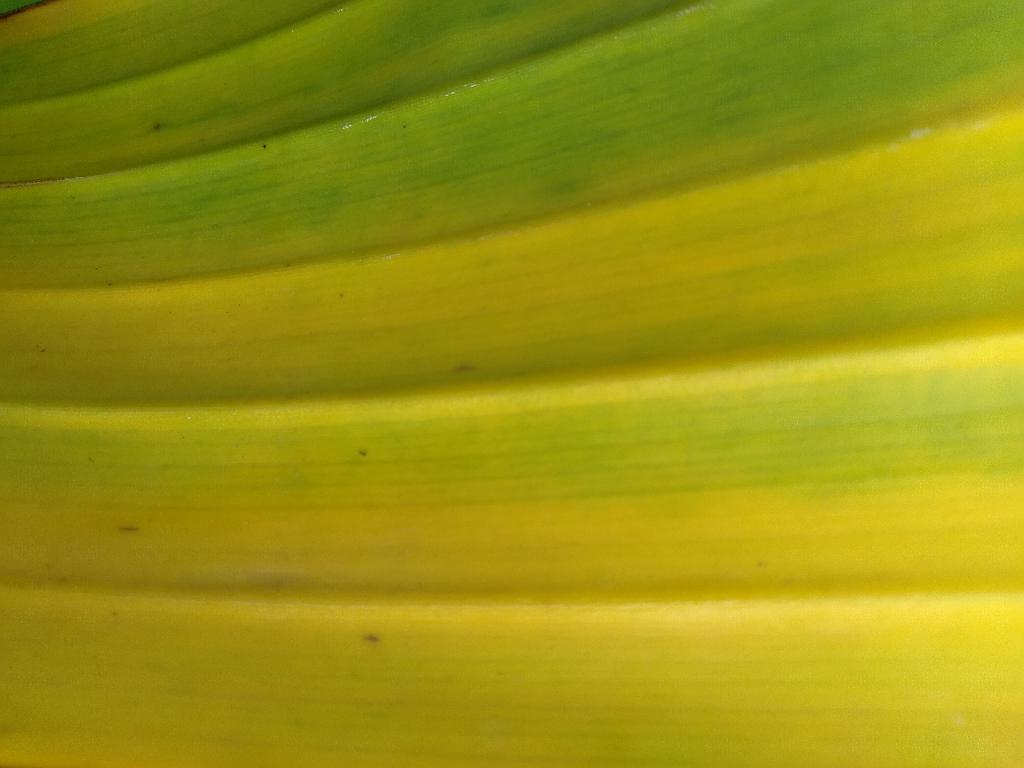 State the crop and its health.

banana, fusarium wilt race 1
